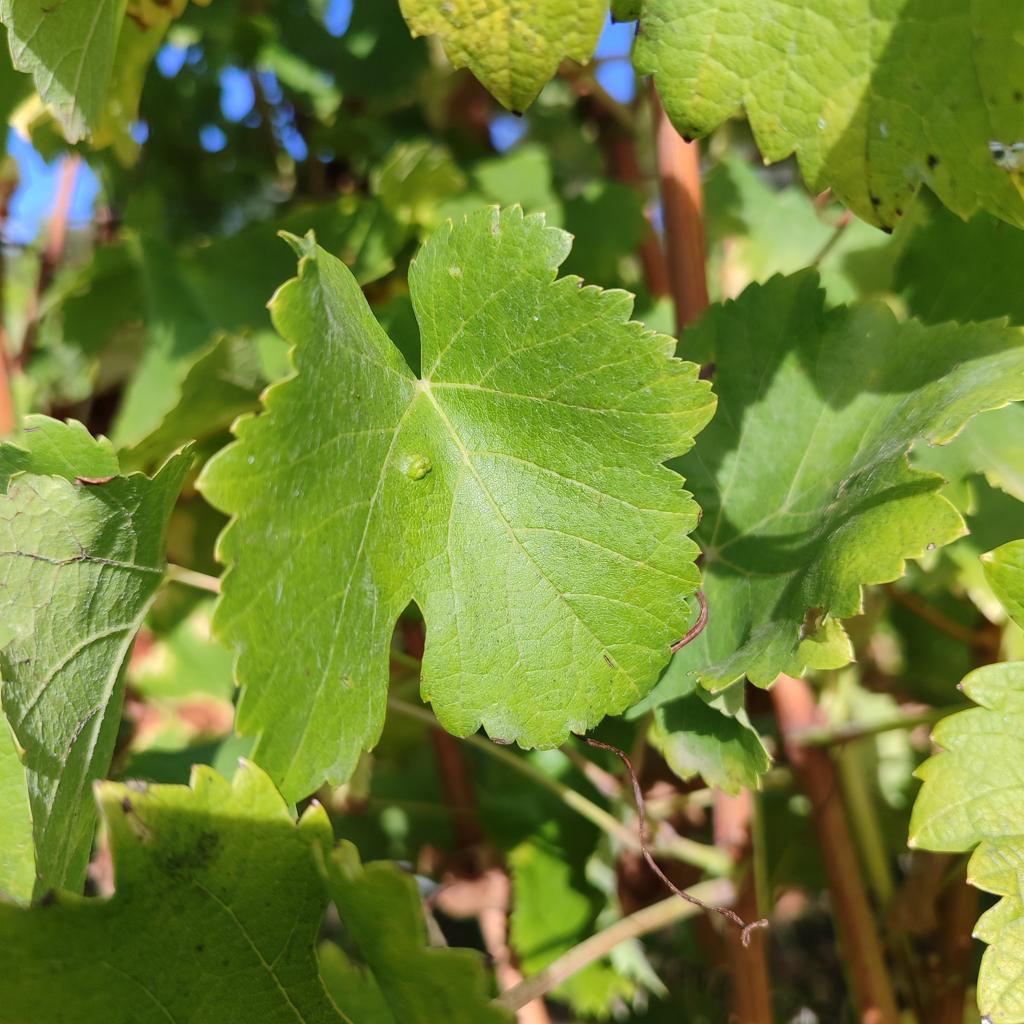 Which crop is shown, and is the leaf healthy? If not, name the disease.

grapevine, erineum mite
